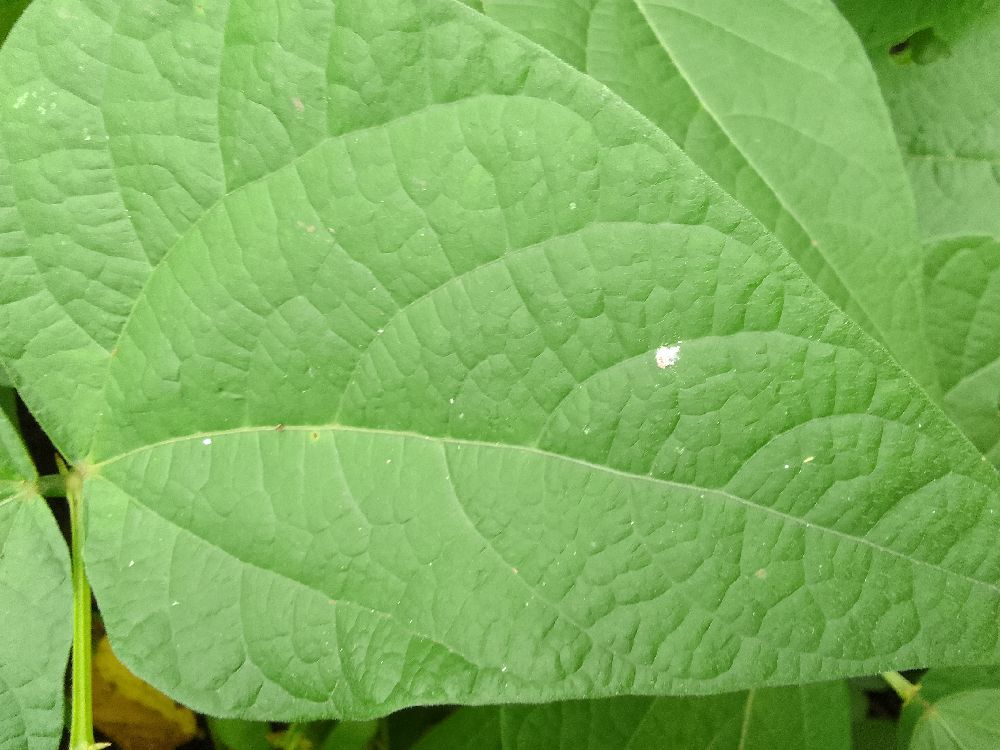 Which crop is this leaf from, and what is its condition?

common bean, healthy
